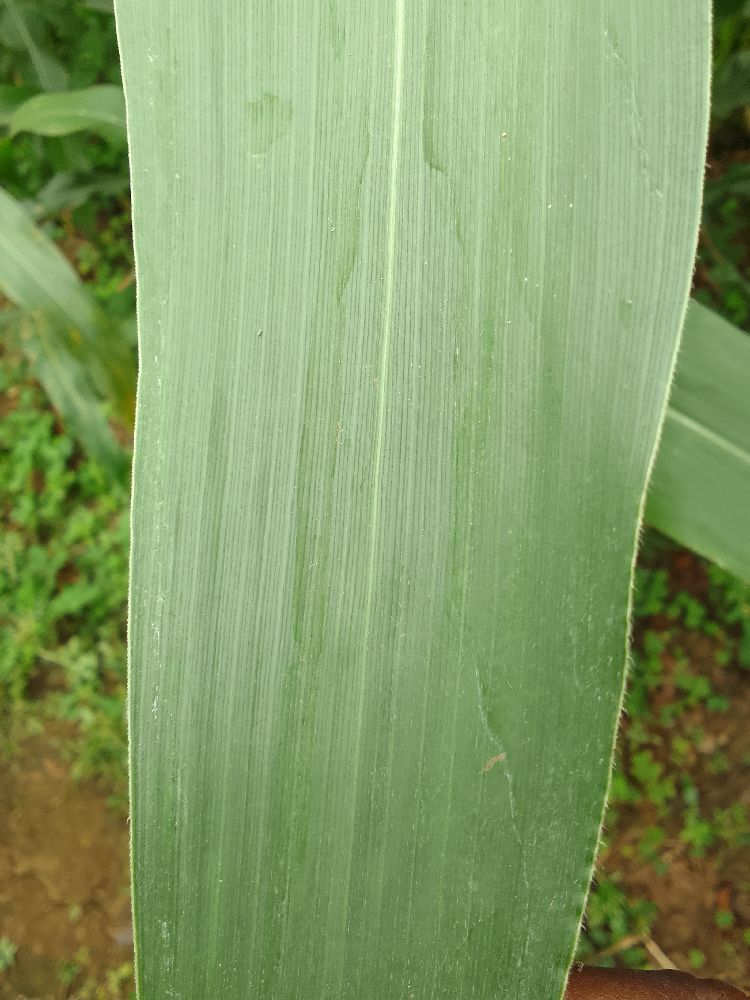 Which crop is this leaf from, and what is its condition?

maize, healthy
